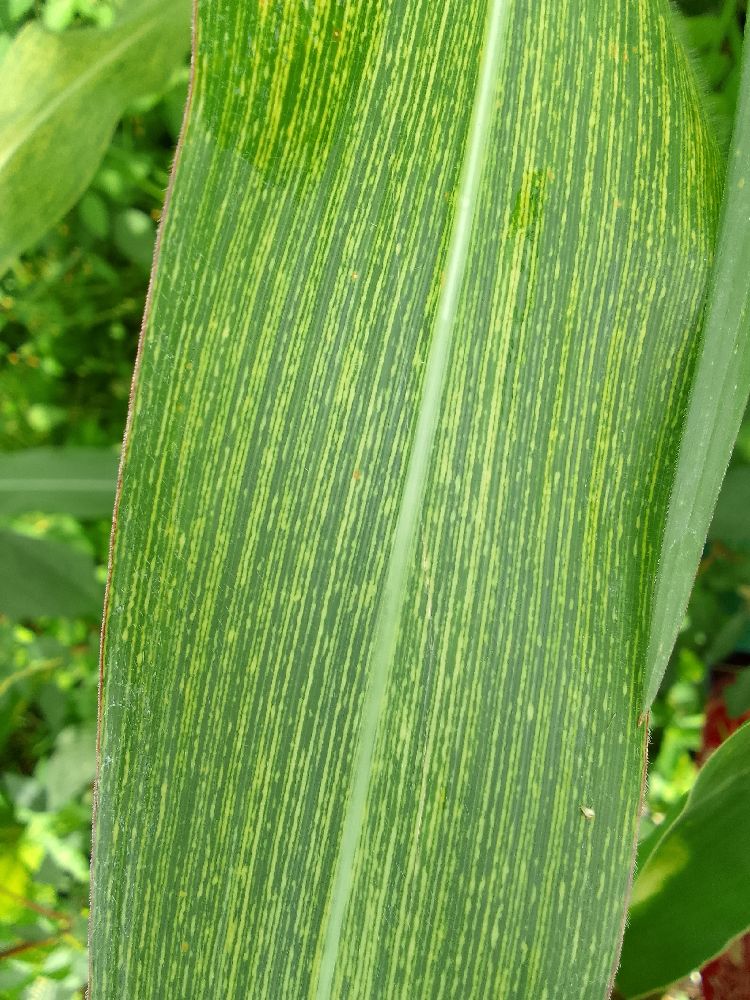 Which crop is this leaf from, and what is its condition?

maize, maize streak virus
